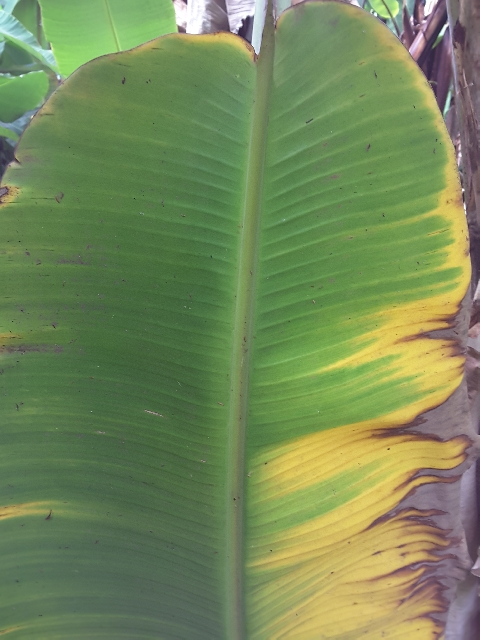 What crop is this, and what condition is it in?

banana, fusarium wilt race 1
